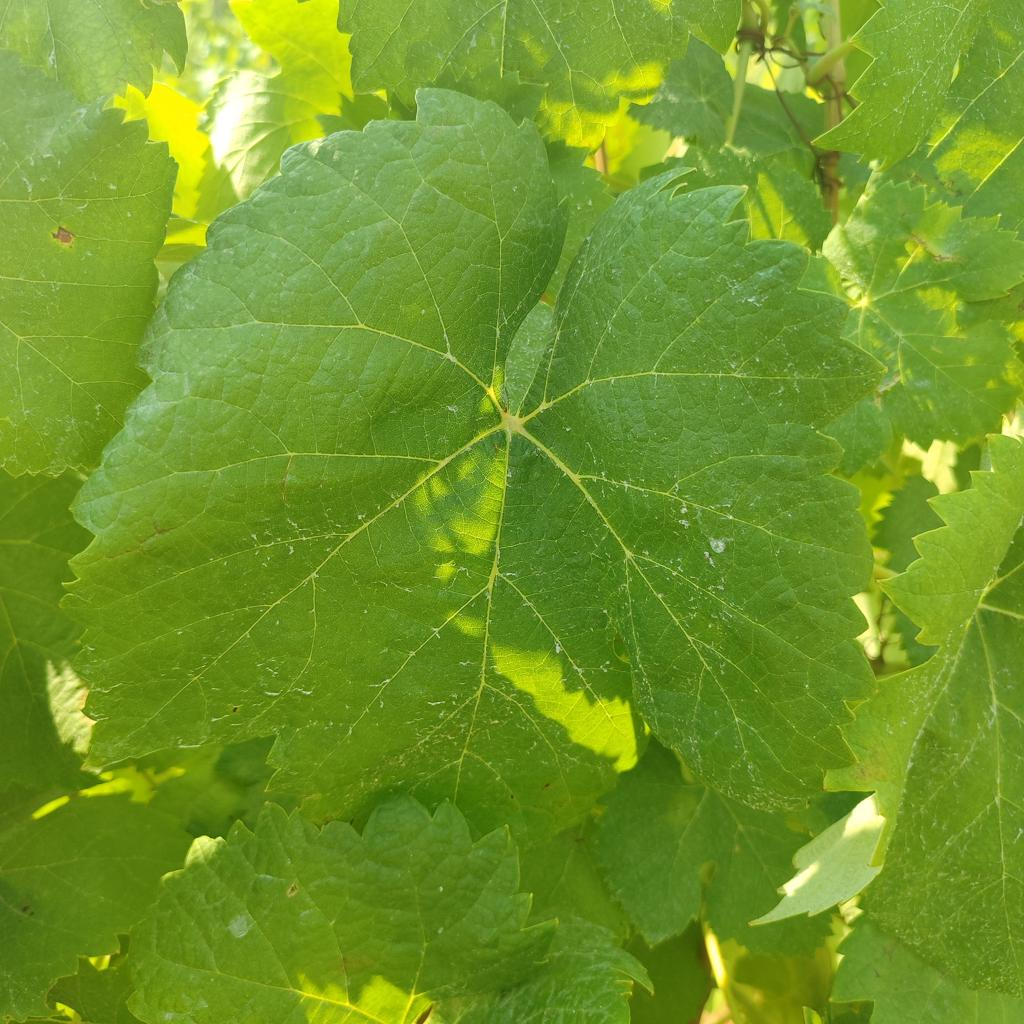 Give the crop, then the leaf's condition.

grapevine, healthy
